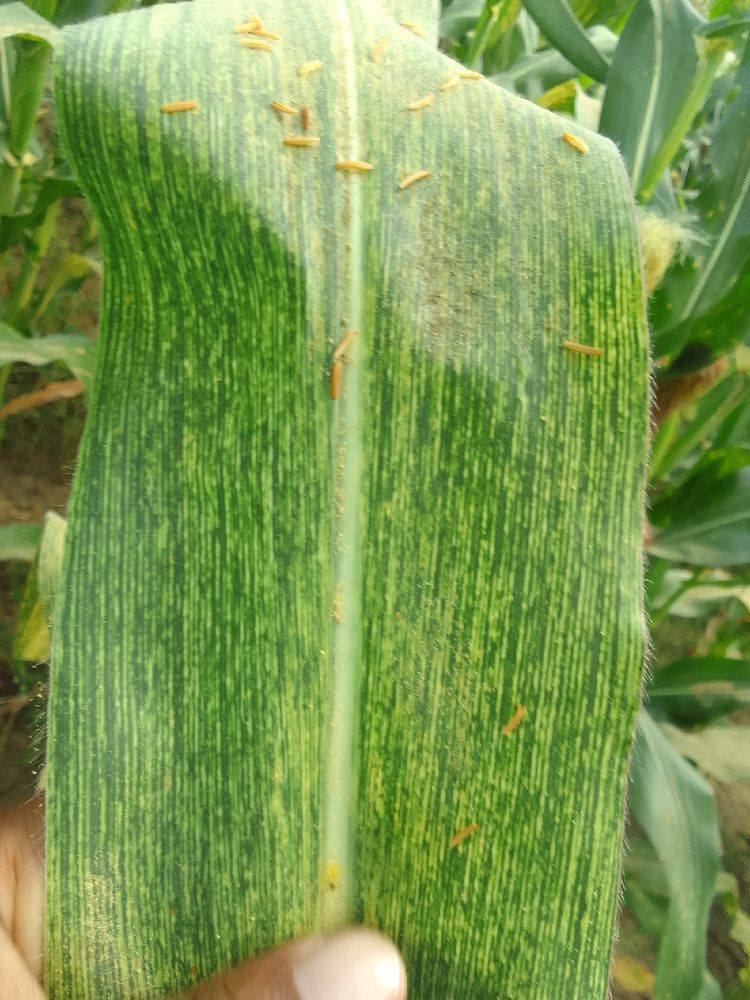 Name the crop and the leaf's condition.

maize, maize streak virus
